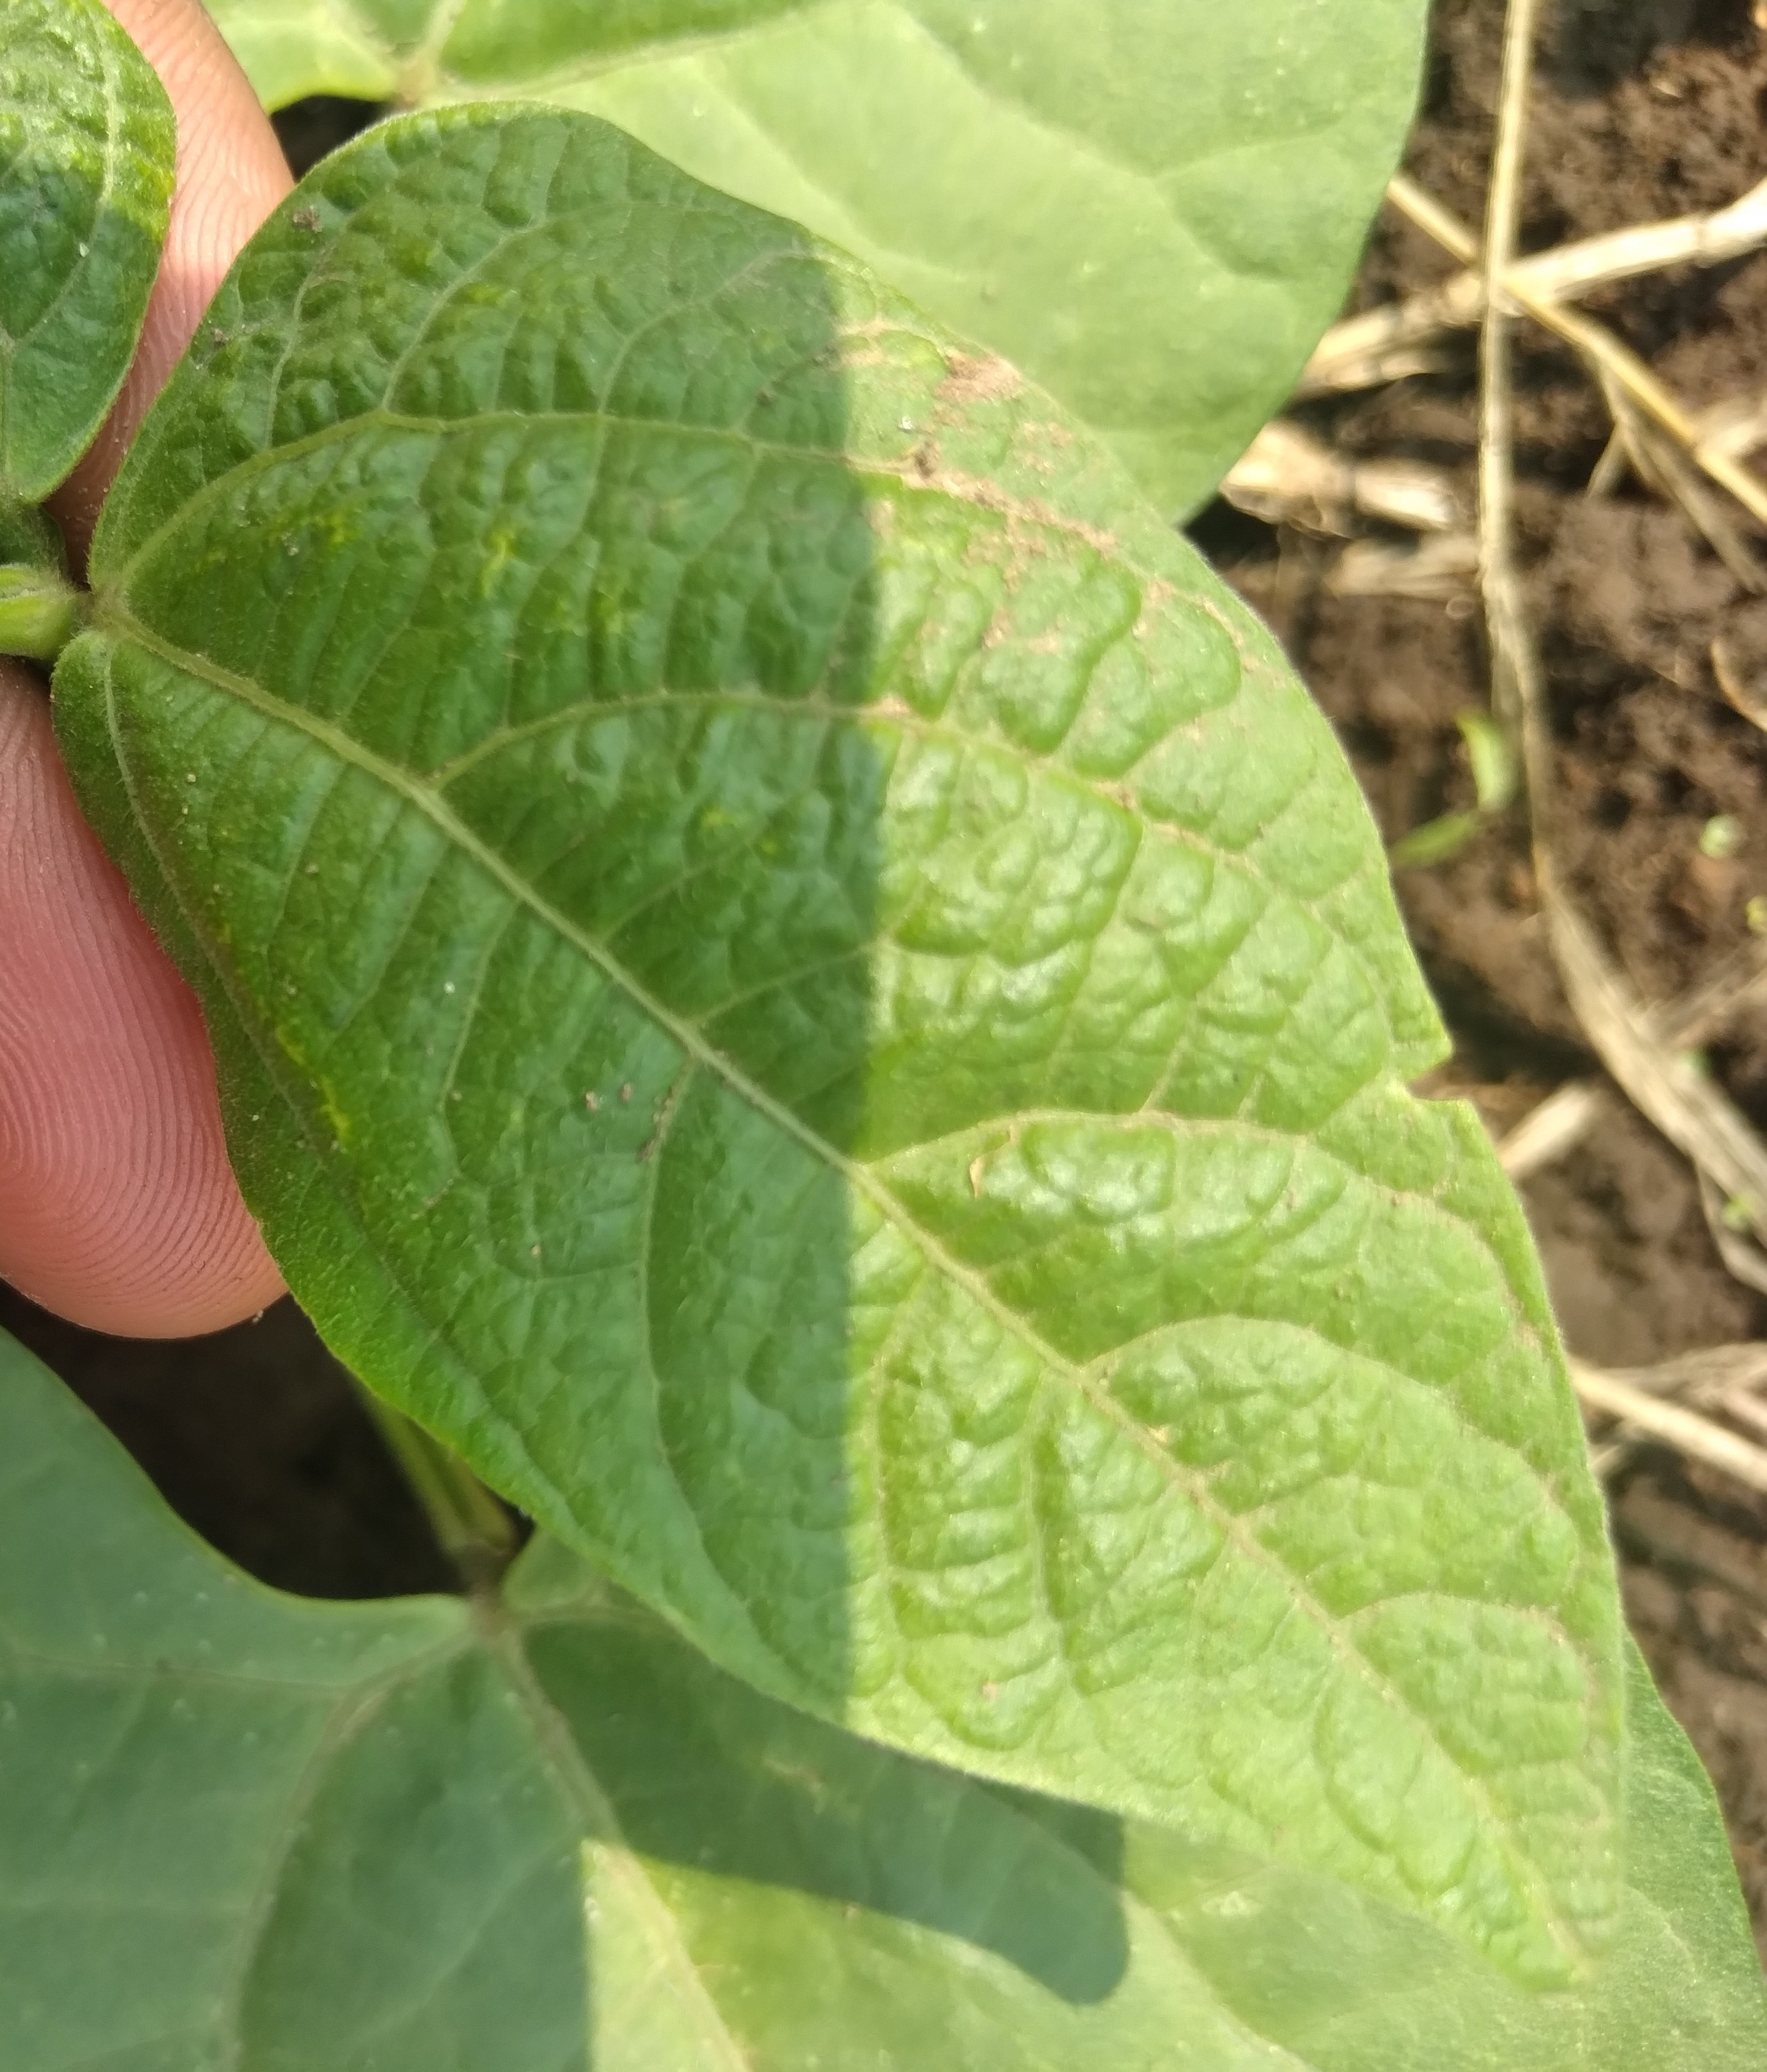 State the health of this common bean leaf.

healthy
